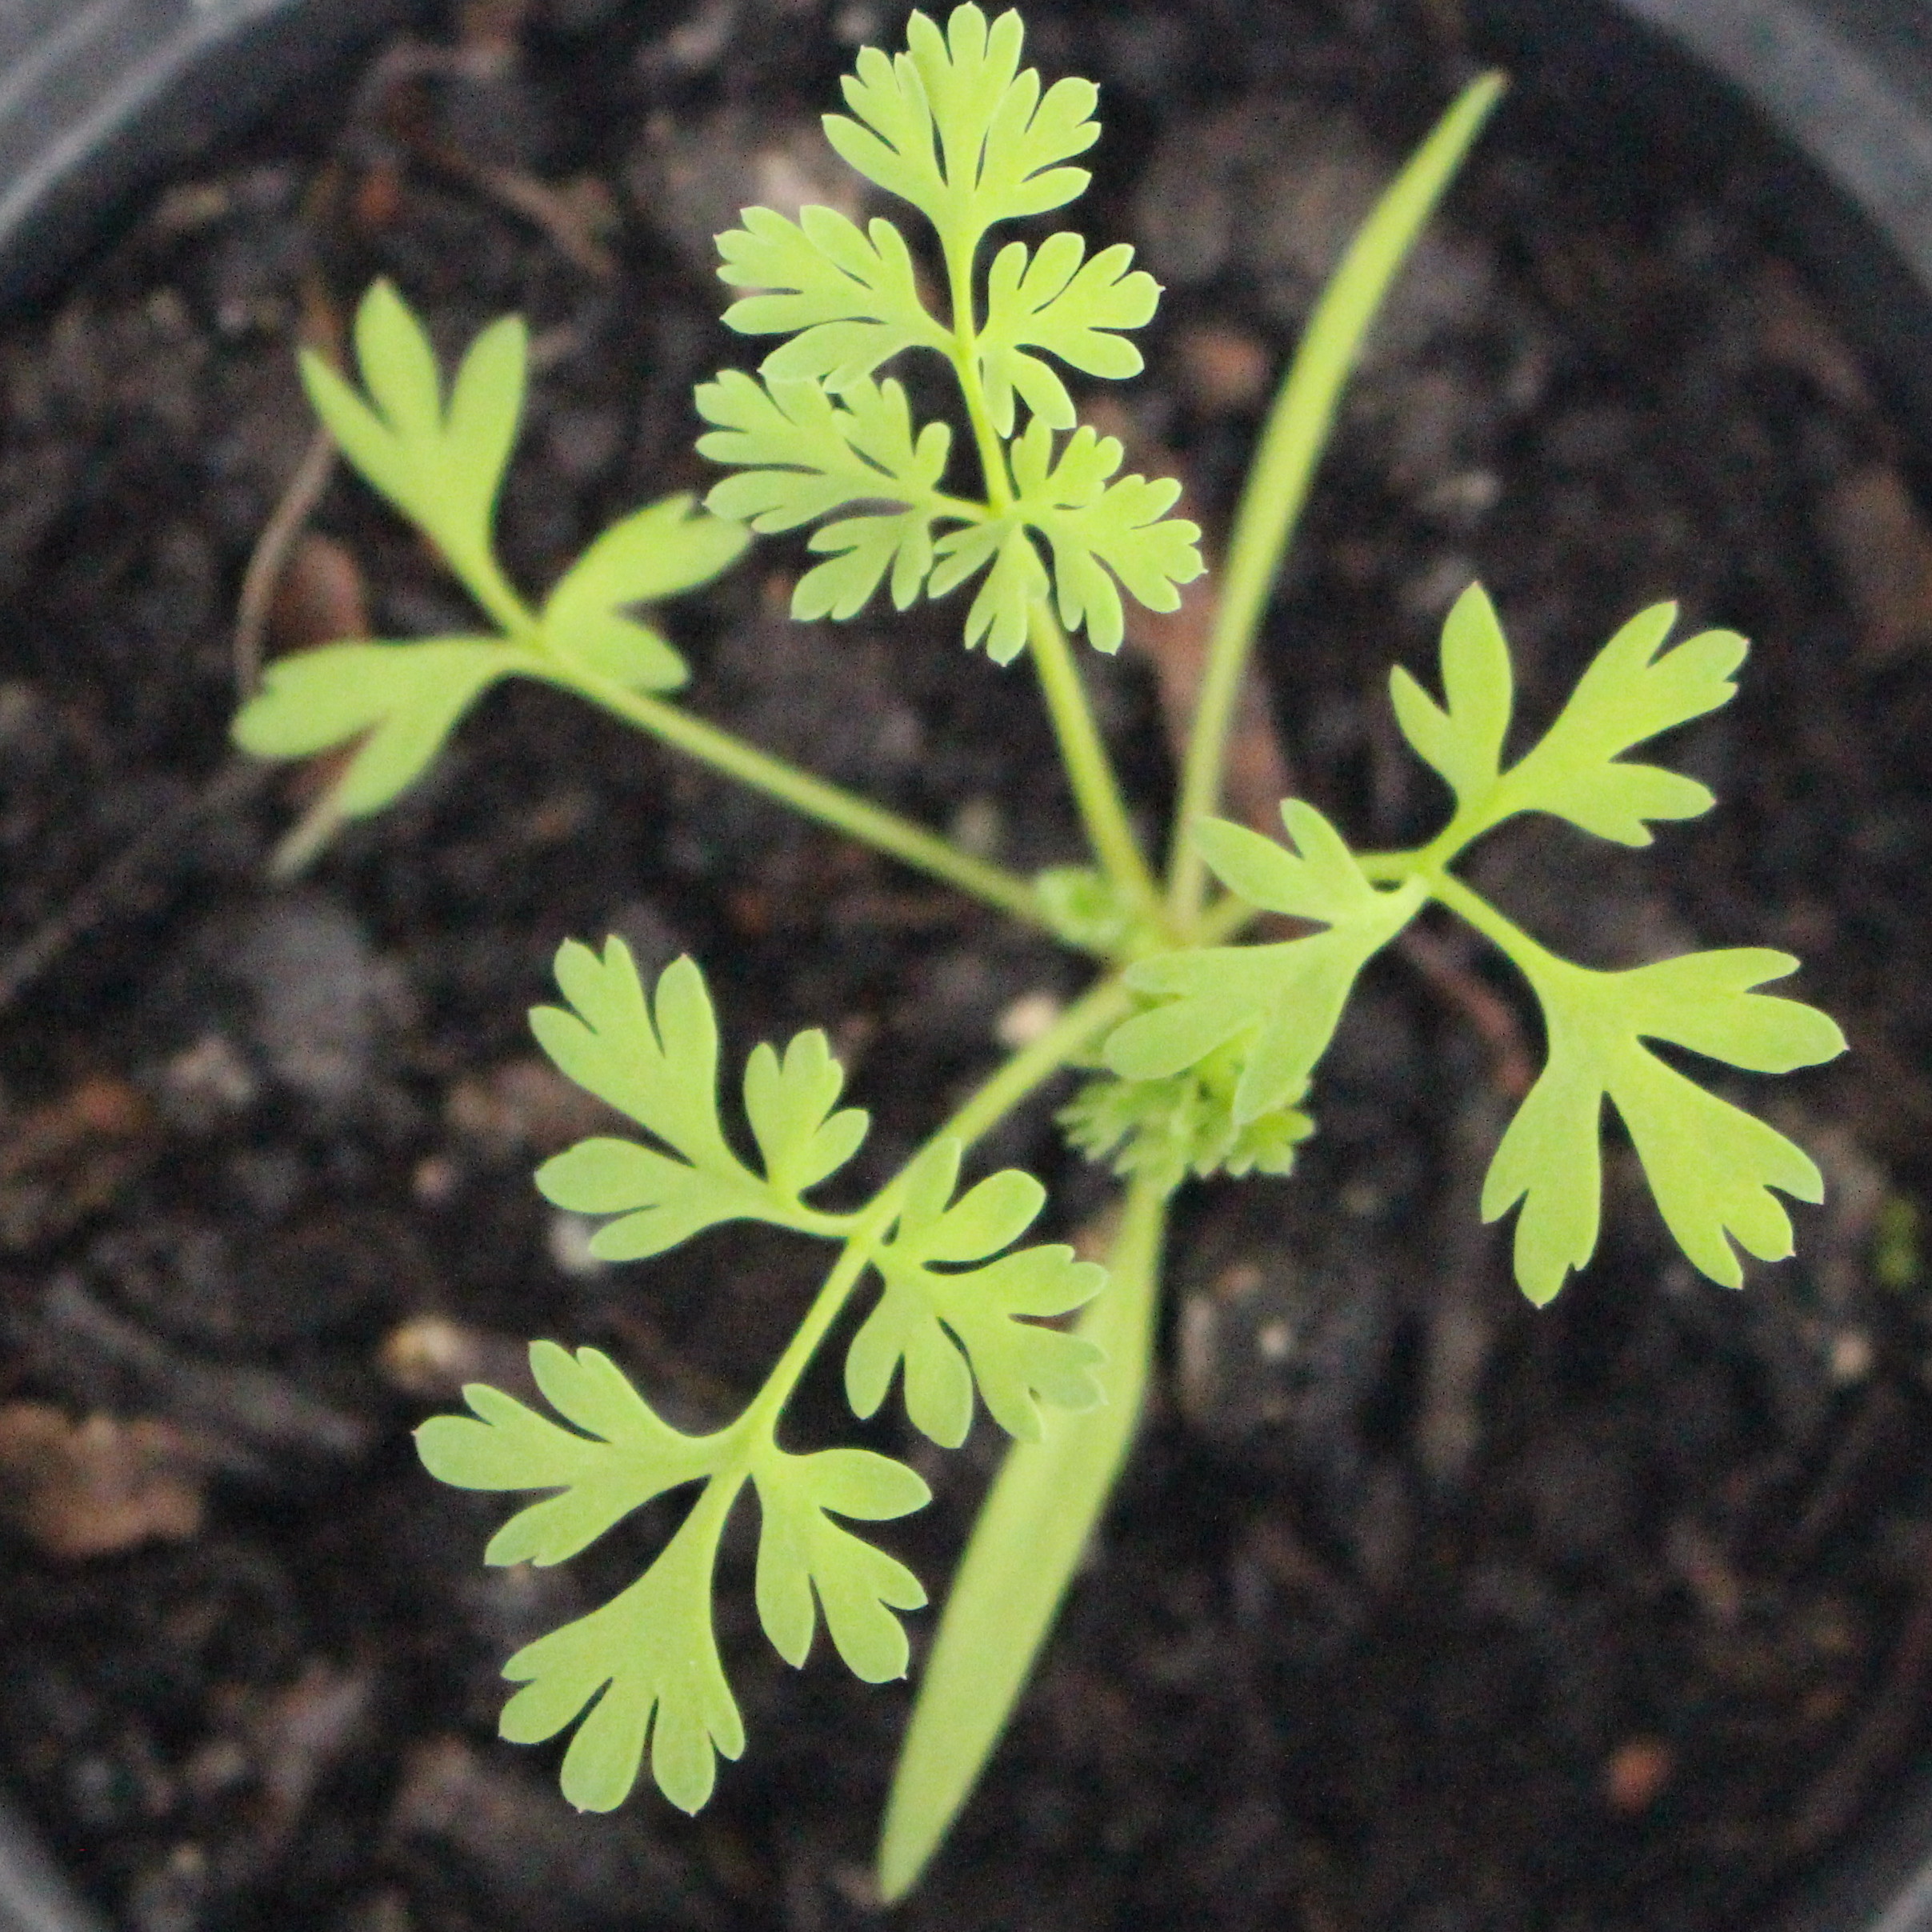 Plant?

Fumaria officinalis
